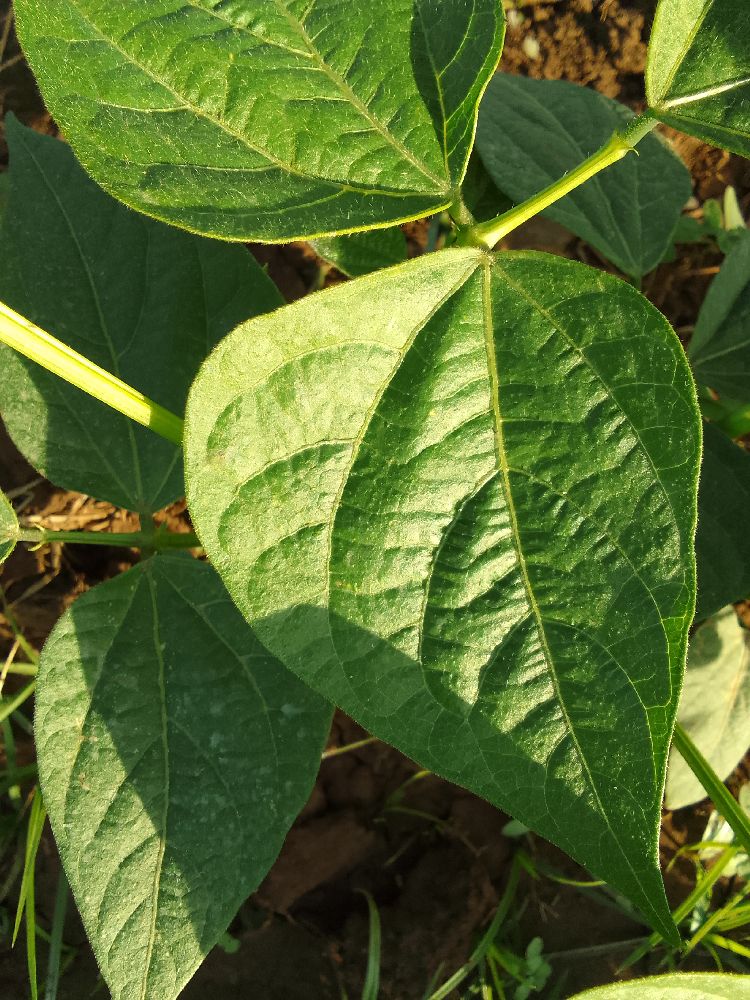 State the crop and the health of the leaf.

common bean, healthy
